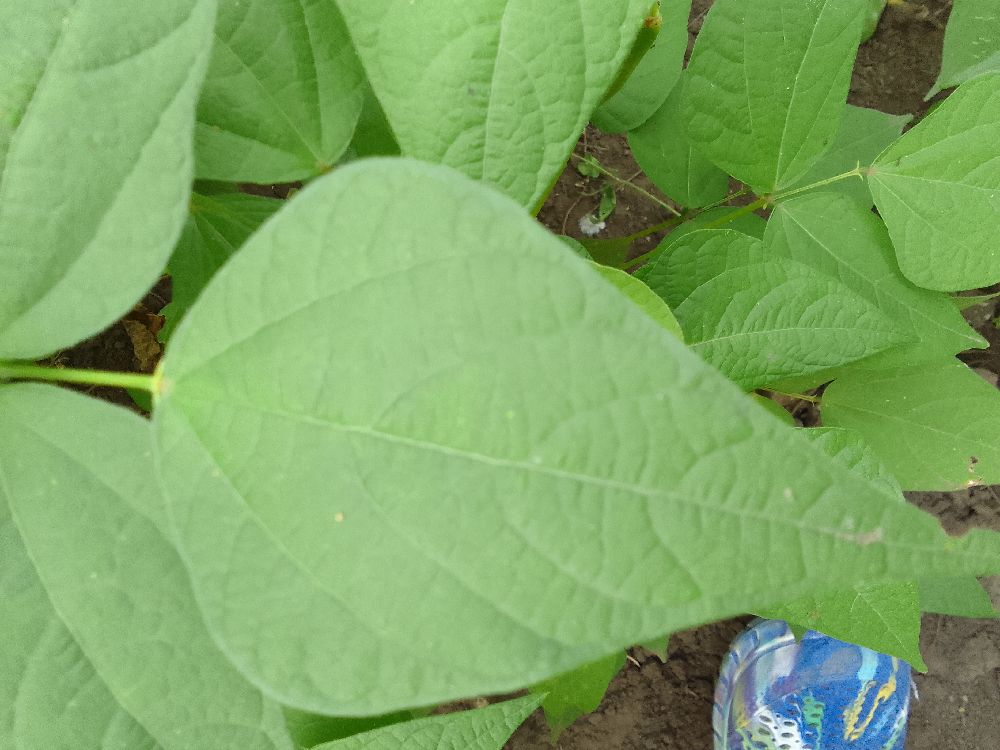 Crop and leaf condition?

common bean, healthy
